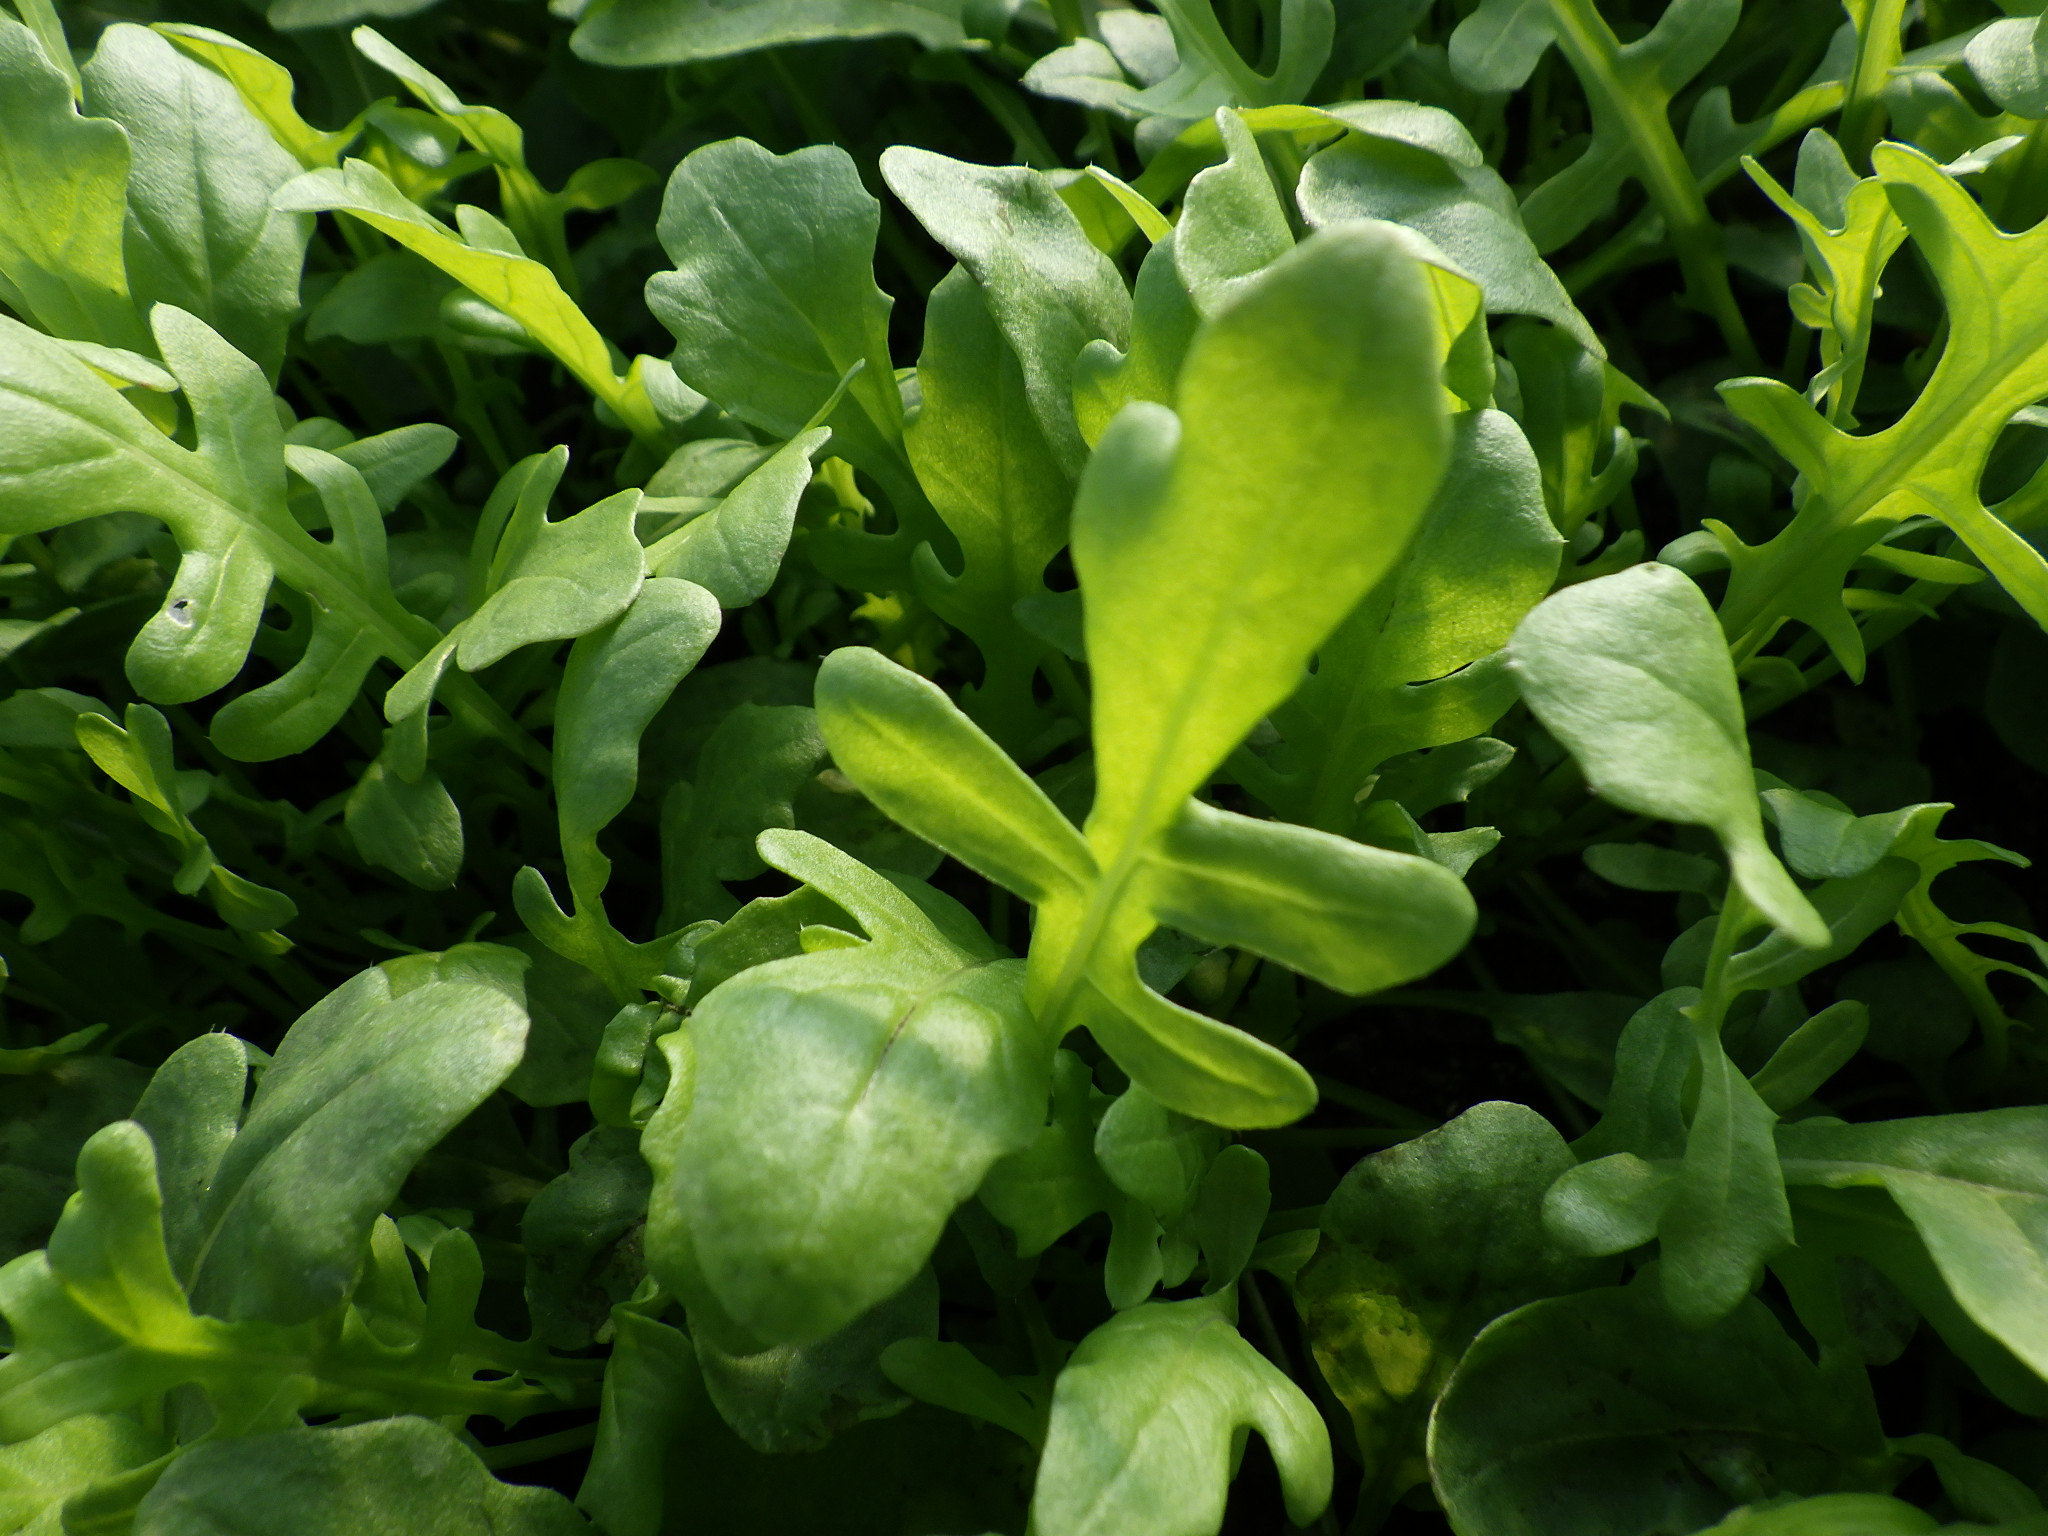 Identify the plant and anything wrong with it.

rocket, healthy
